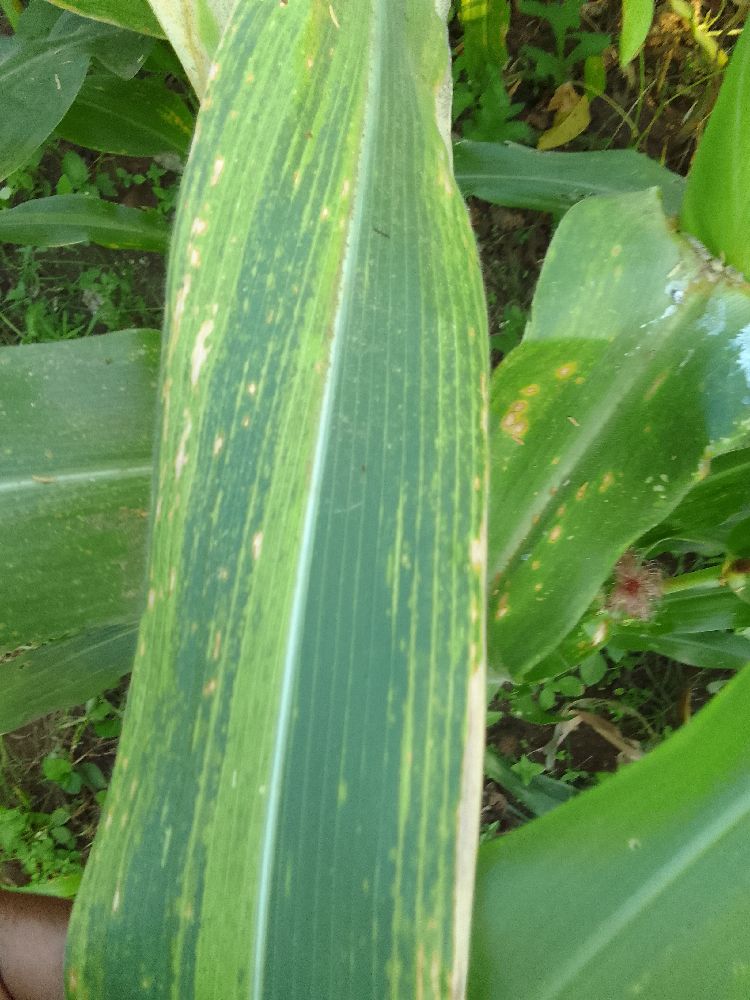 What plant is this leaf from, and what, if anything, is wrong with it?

maize, maize lethal necrosis
